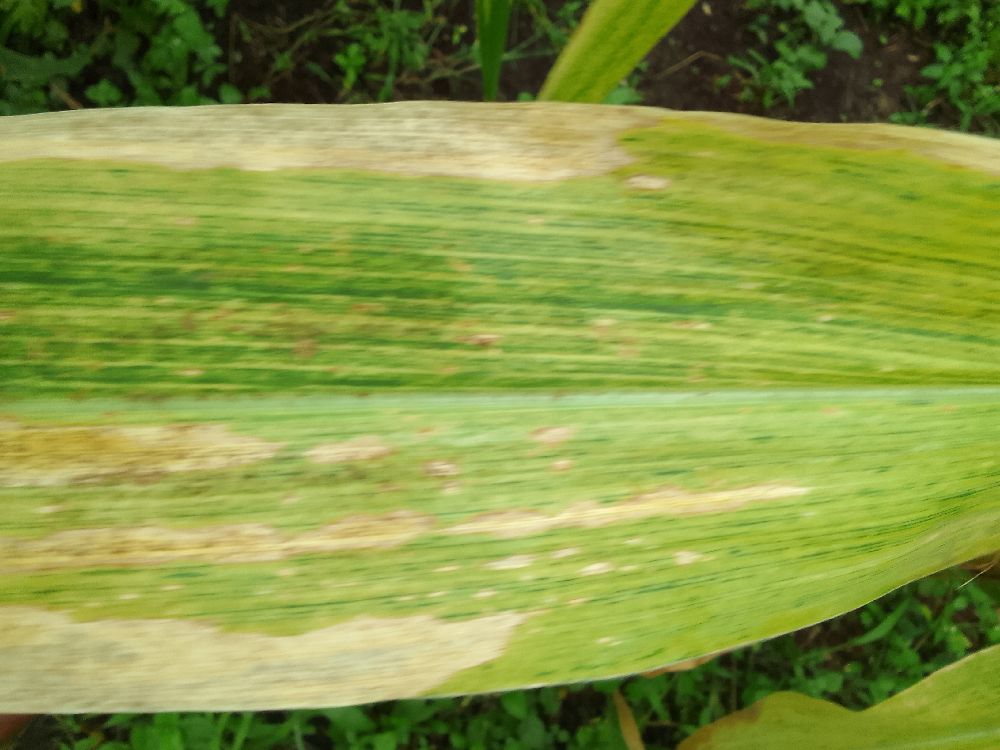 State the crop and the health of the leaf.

maize, maize lethal necrosis
